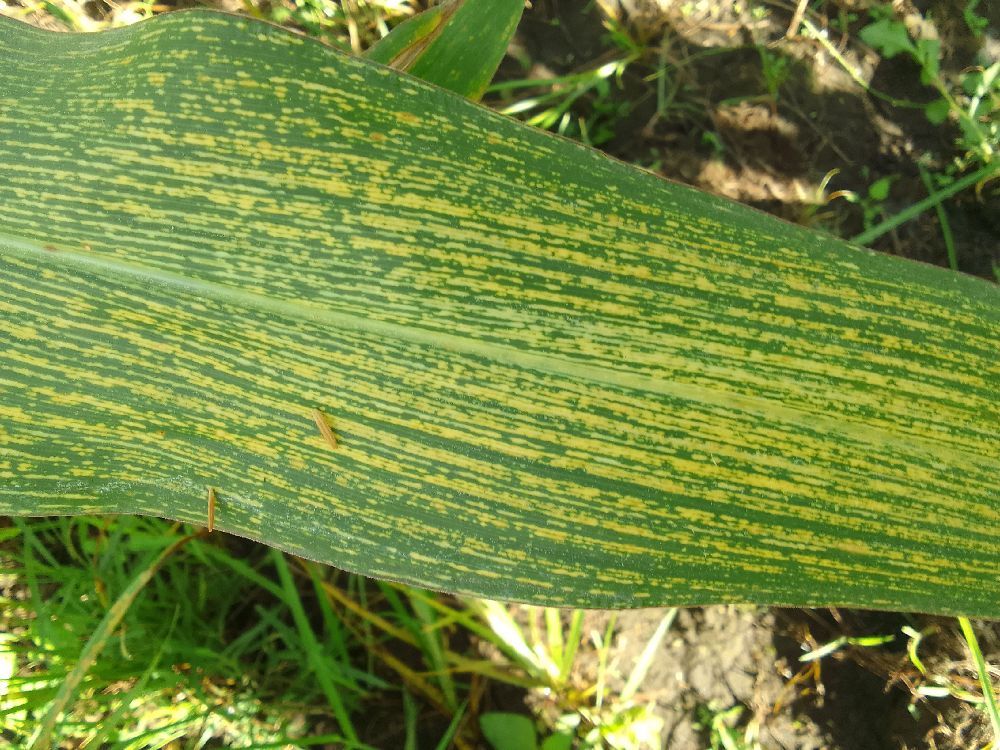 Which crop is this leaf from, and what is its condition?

maize, maize streak virus
